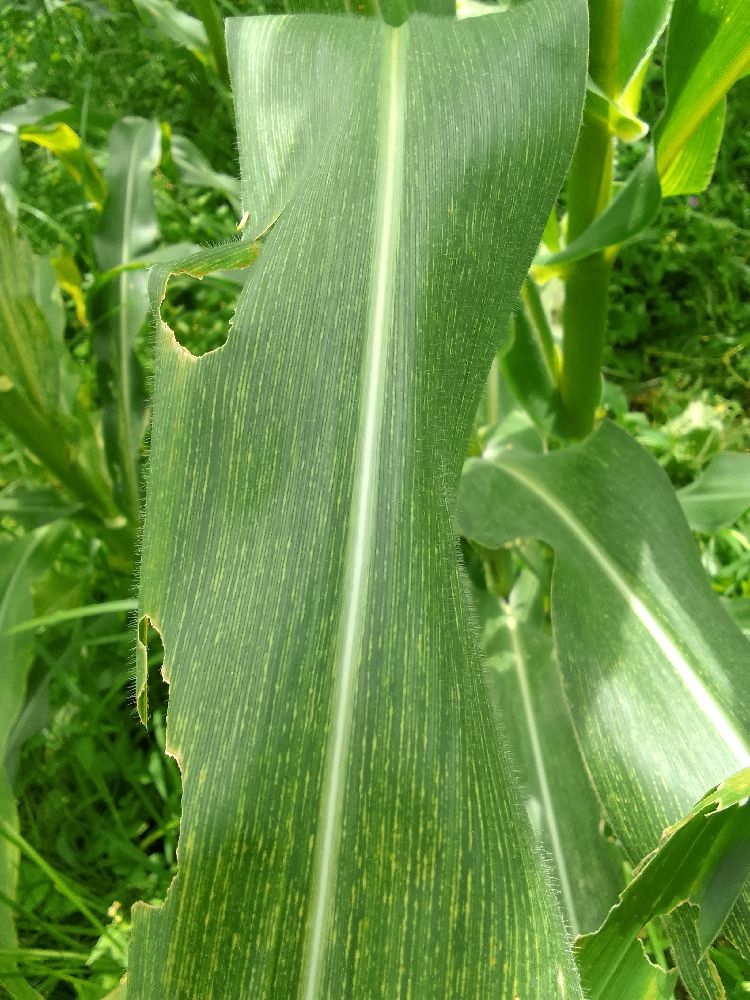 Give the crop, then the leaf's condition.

maize, maize streak virus
